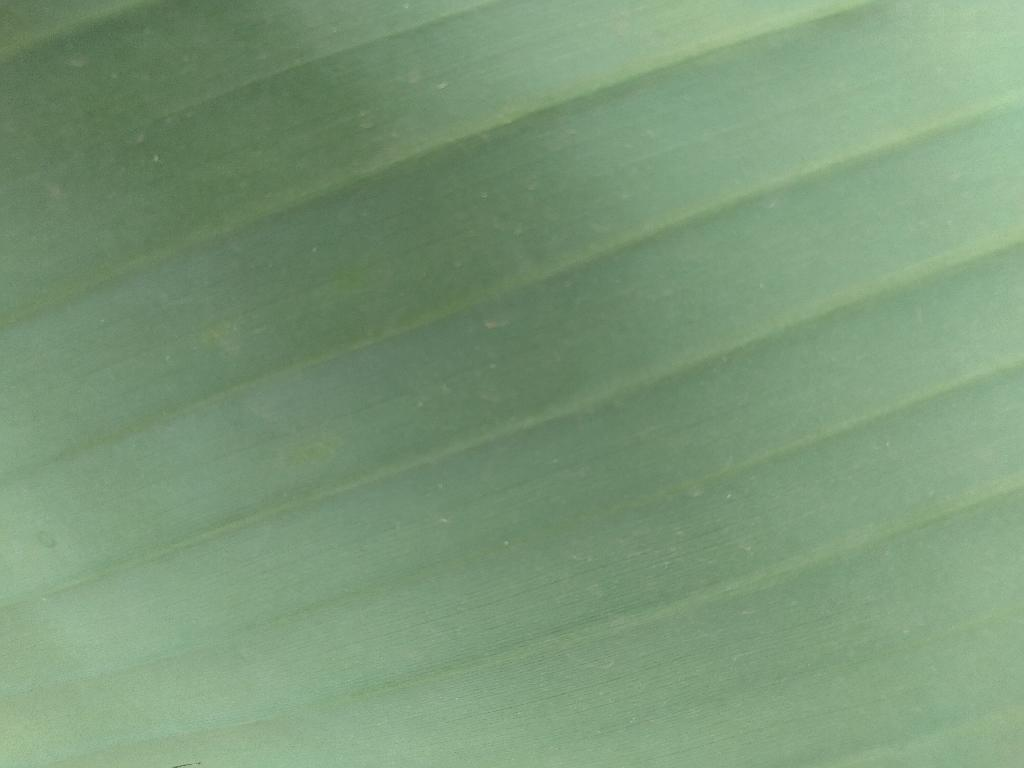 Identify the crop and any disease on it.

banana, healthy
